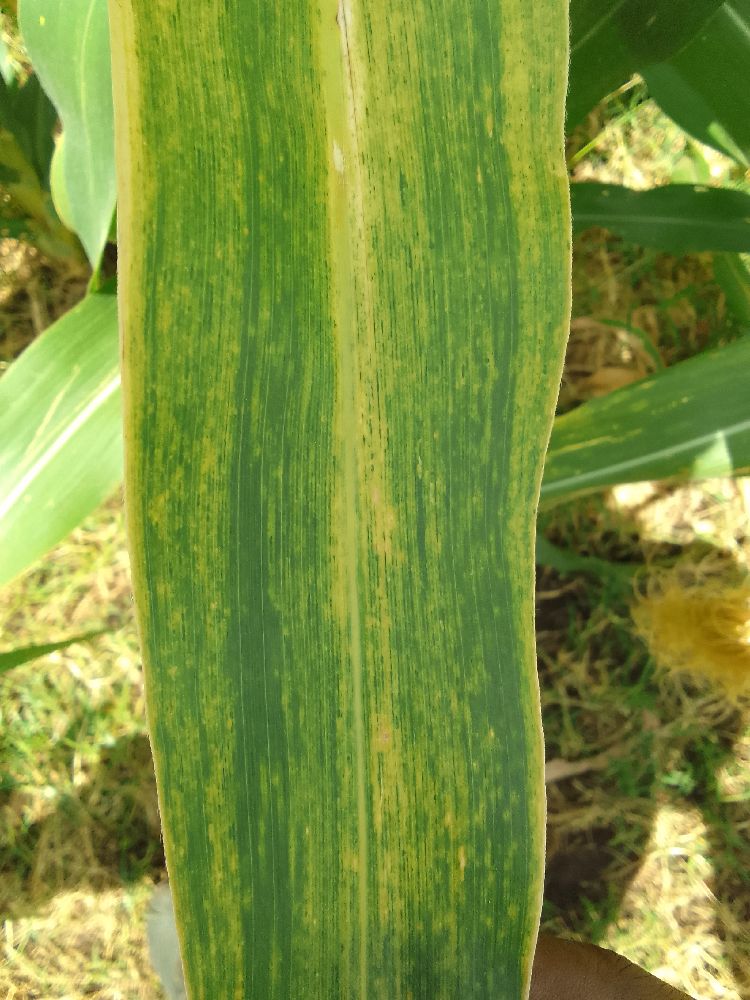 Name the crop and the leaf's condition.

maize, maize lethal necrosis
